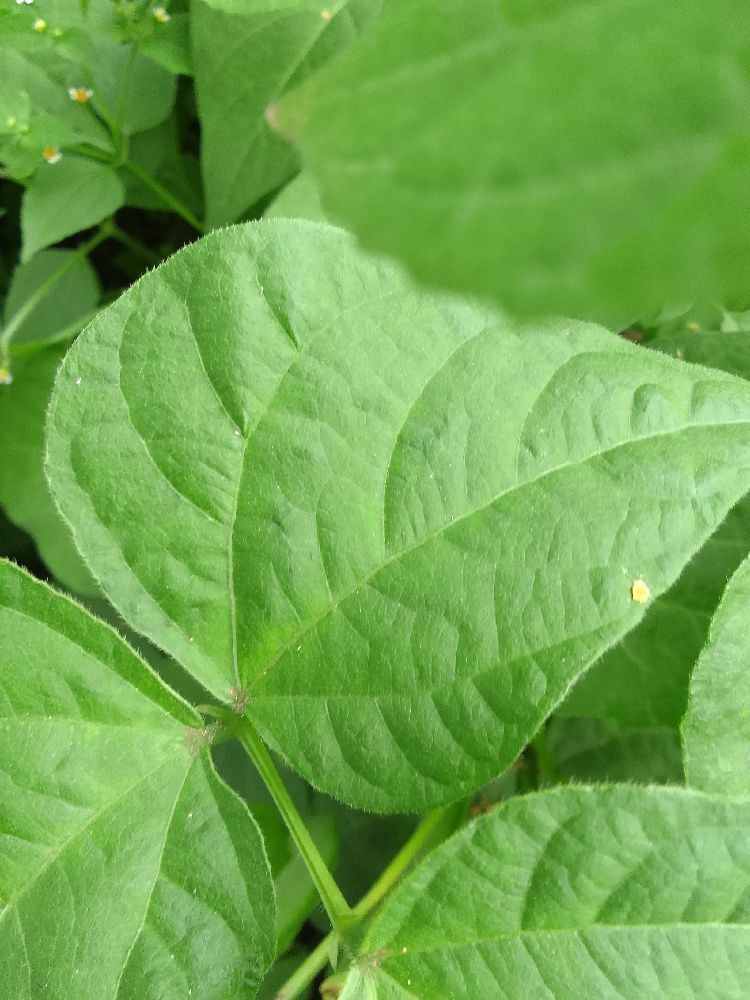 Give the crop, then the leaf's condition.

common bean, healthy
